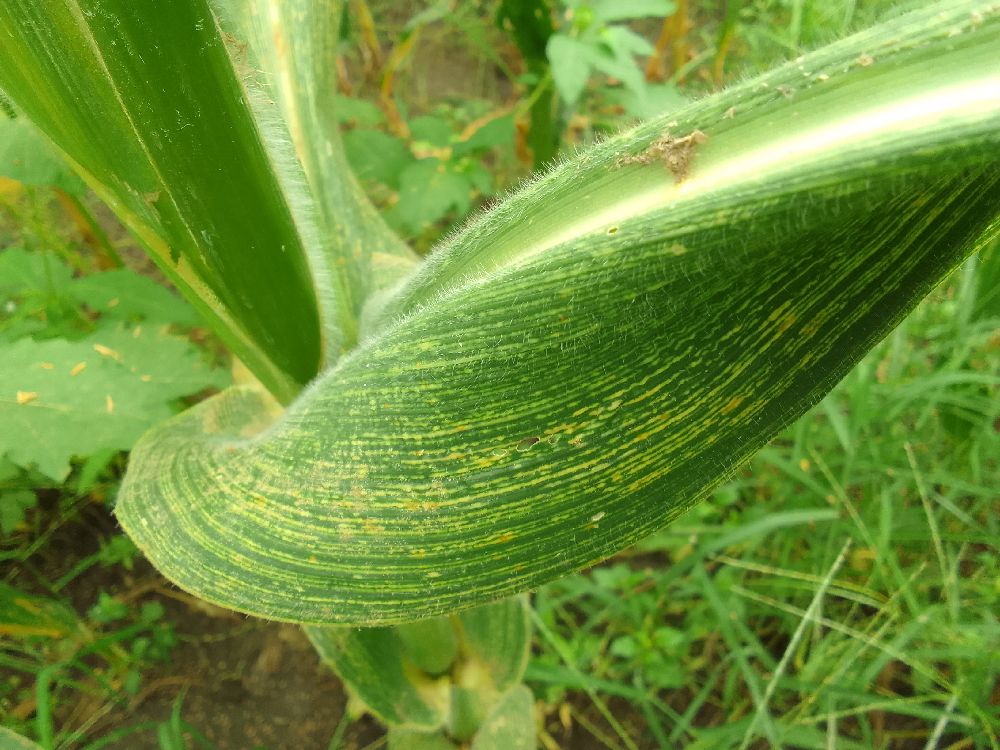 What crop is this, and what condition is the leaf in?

maize, maize streak virus
